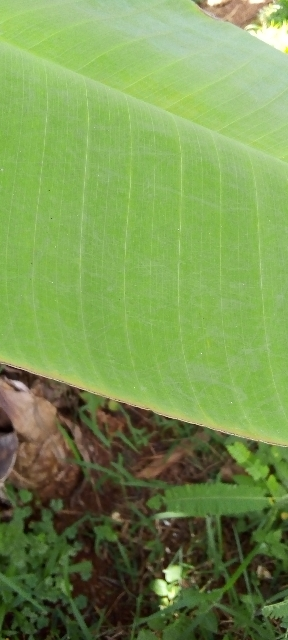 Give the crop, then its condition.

banana, healthy
